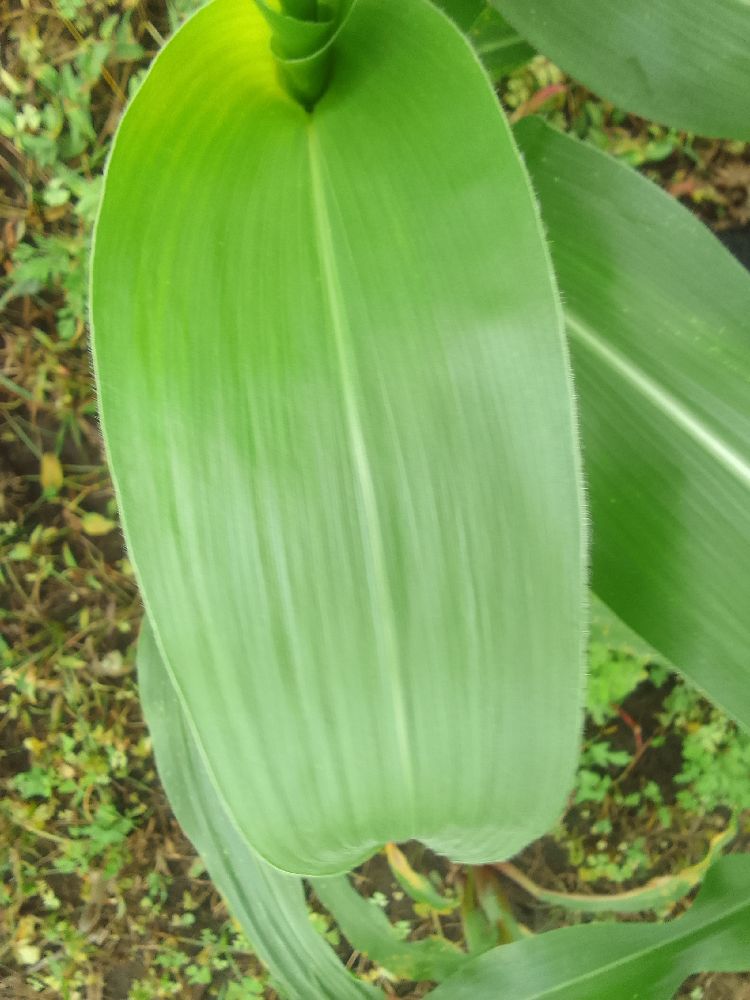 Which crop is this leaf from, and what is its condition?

maize, healthy
